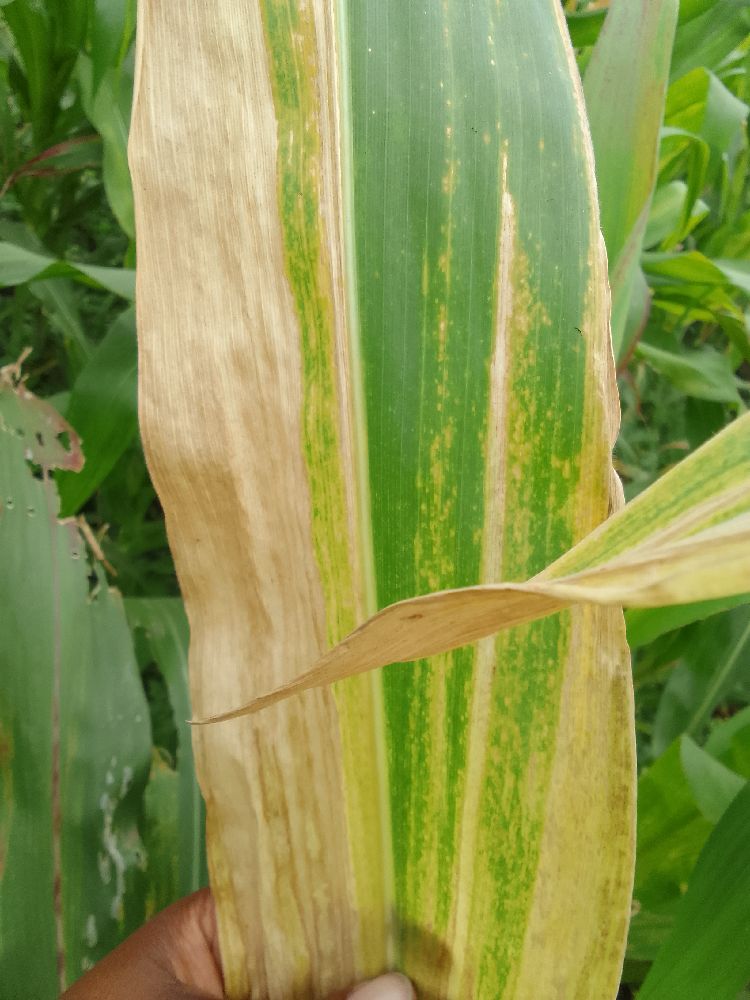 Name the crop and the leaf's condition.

maize, maize lethal necrosis
